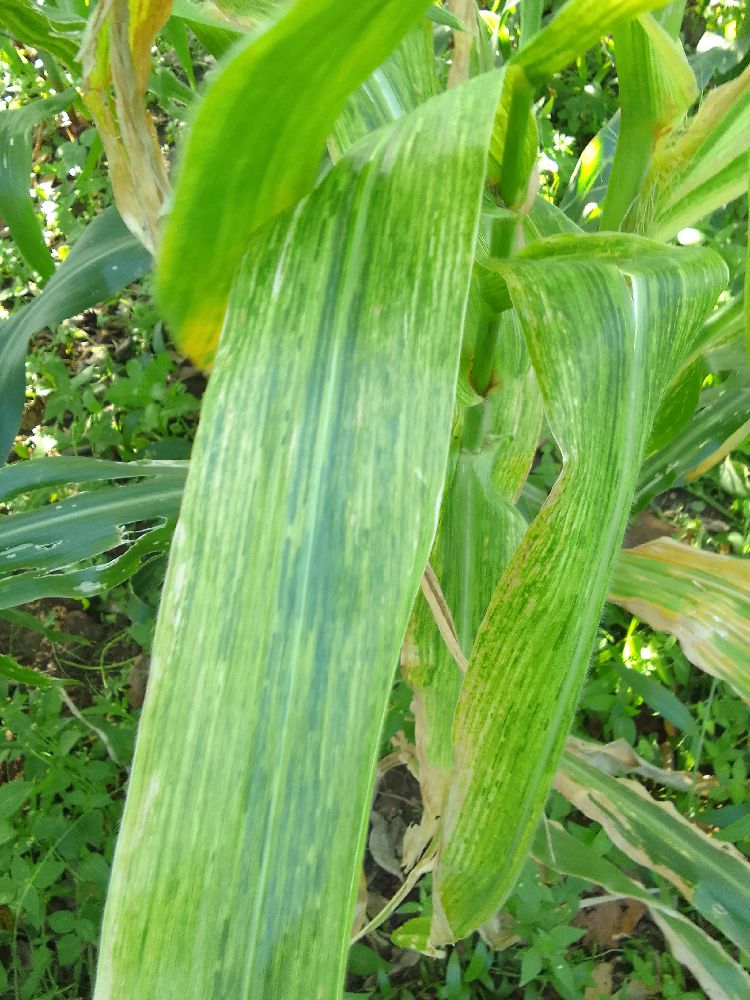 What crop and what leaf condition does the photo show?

maize, maize lethal necrosis
